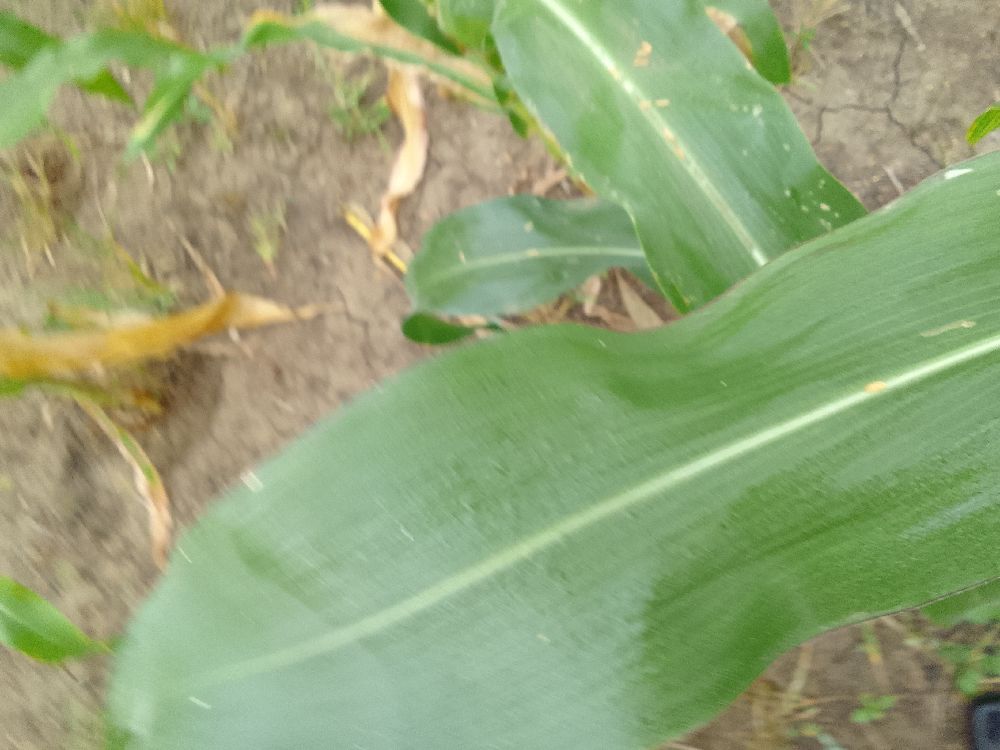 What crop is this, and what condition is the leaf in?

maize, healthy
